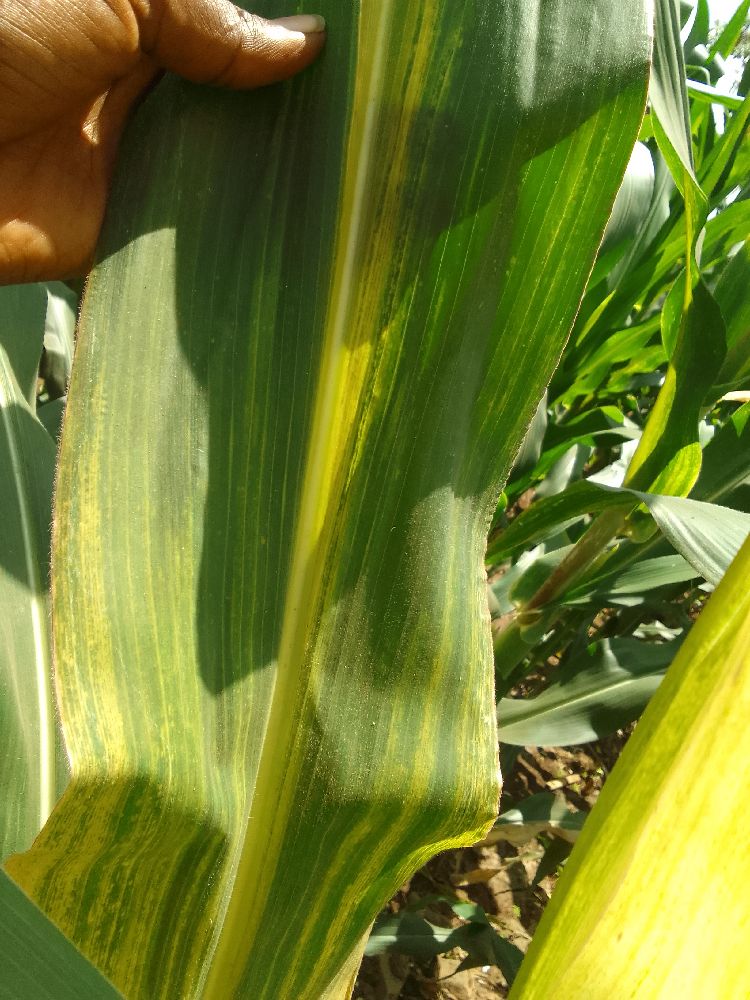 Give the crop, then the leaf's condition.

maize, maize lethal necrosis
